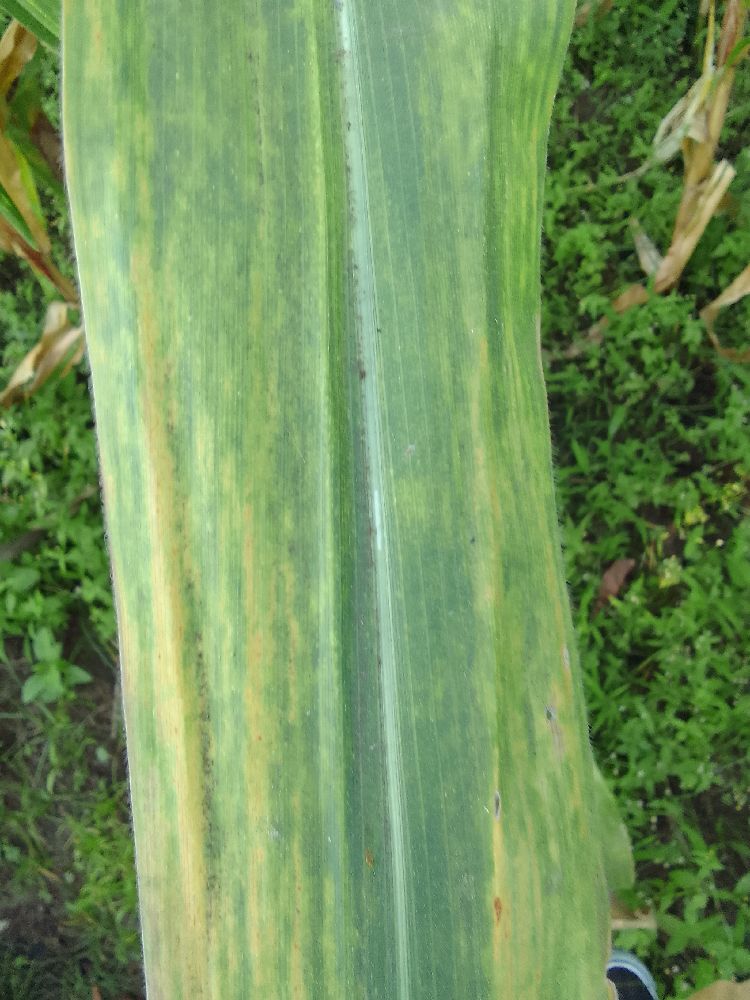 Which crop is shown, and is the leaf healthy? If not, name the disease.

maize, maize lethal necrosis
